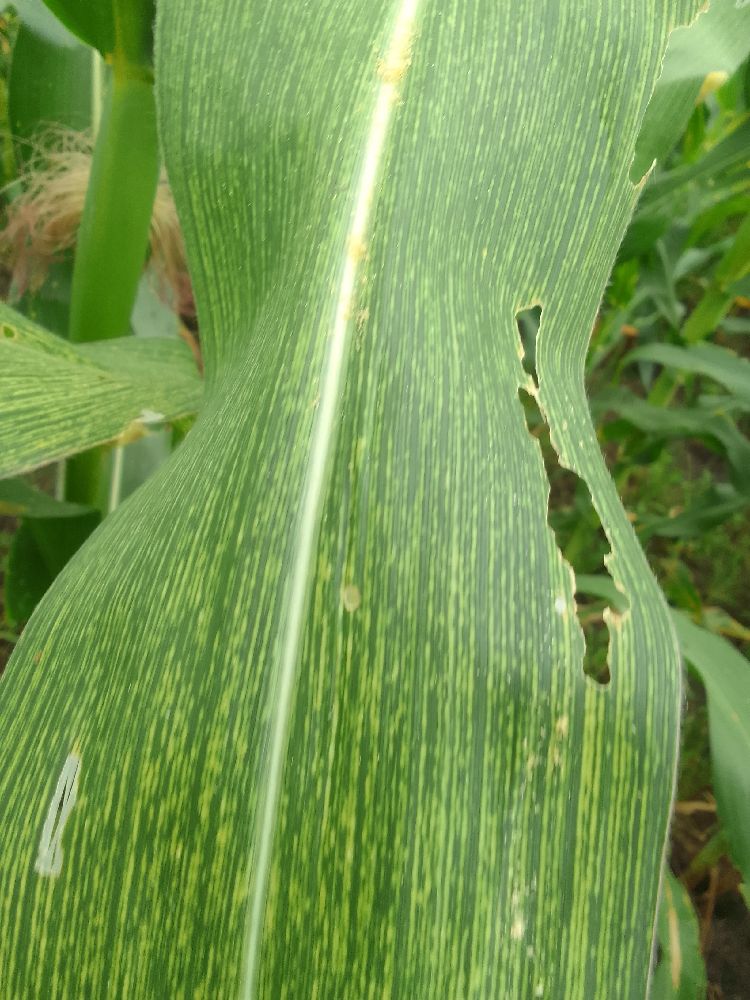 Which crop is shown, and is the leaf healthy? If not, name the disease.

maize, maize streak virus
